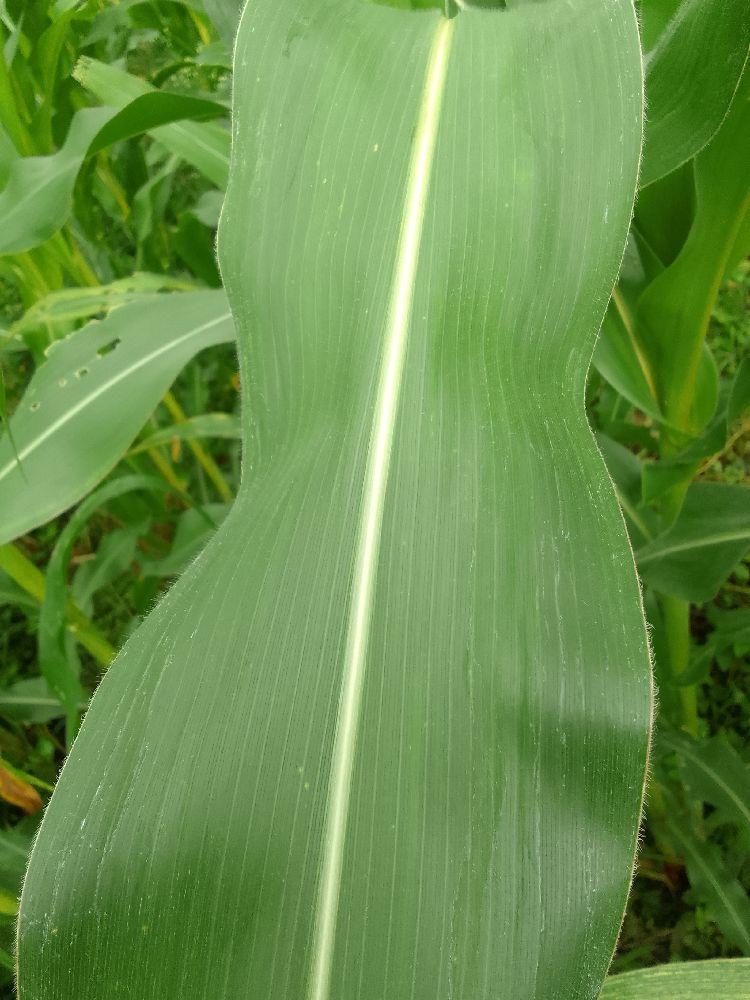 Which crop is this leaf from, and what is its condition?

maize, healthy
